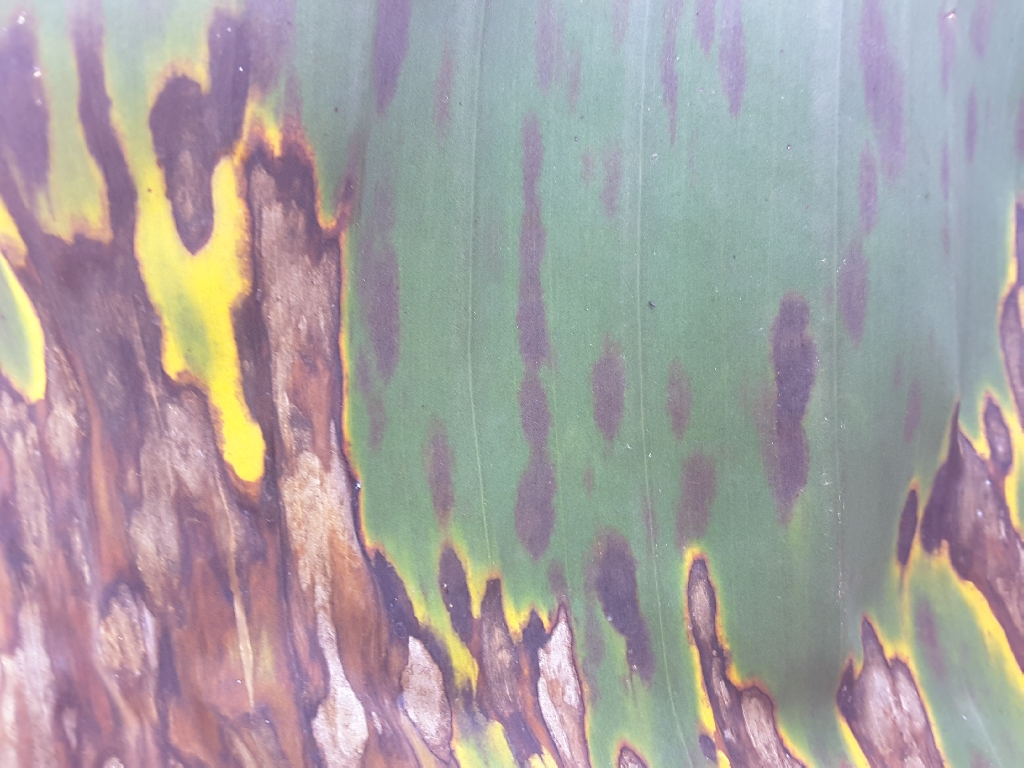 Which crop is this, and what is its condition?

banana, black sigatoka
